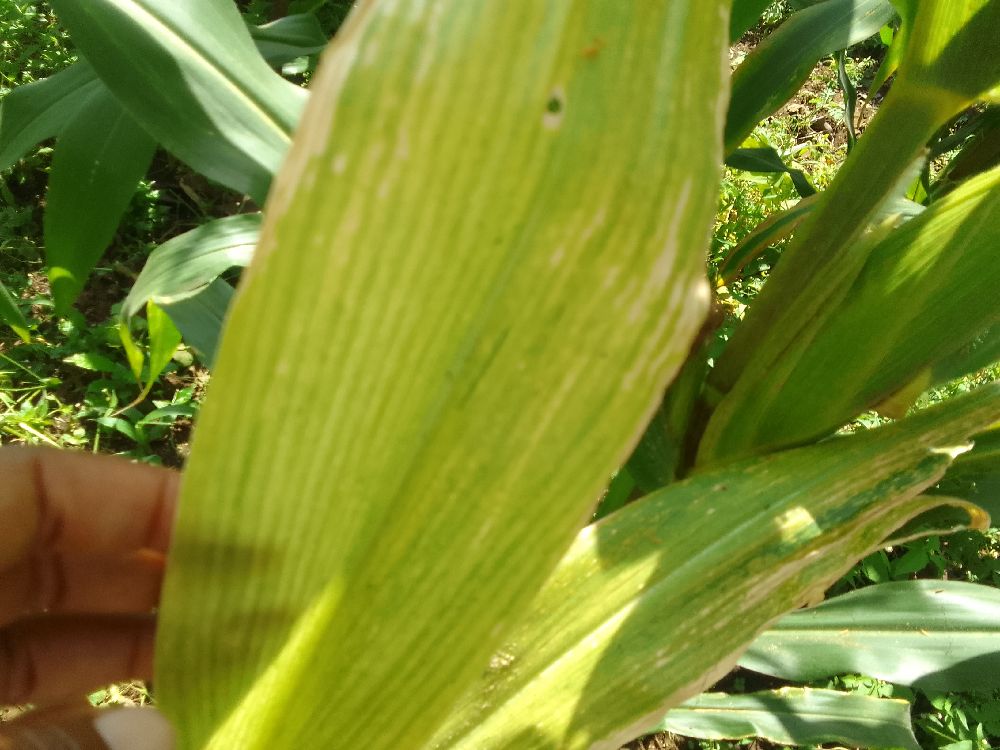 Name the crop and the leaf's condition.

maize, maize lethal necrosis
